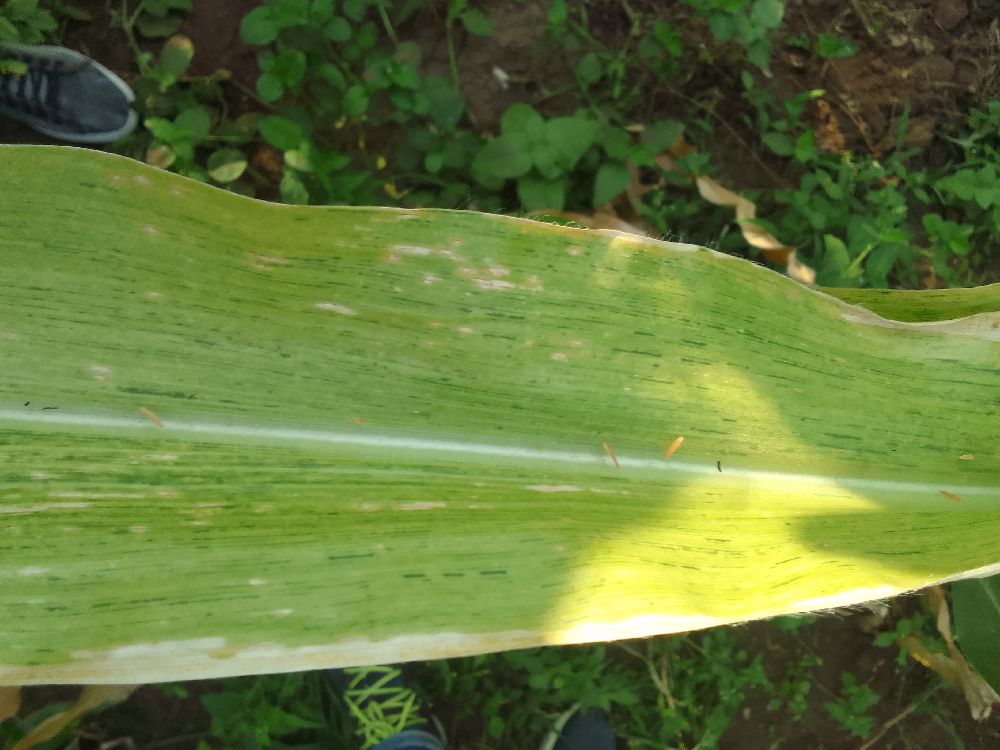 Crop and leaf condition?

maize, maize lethal necrosis
